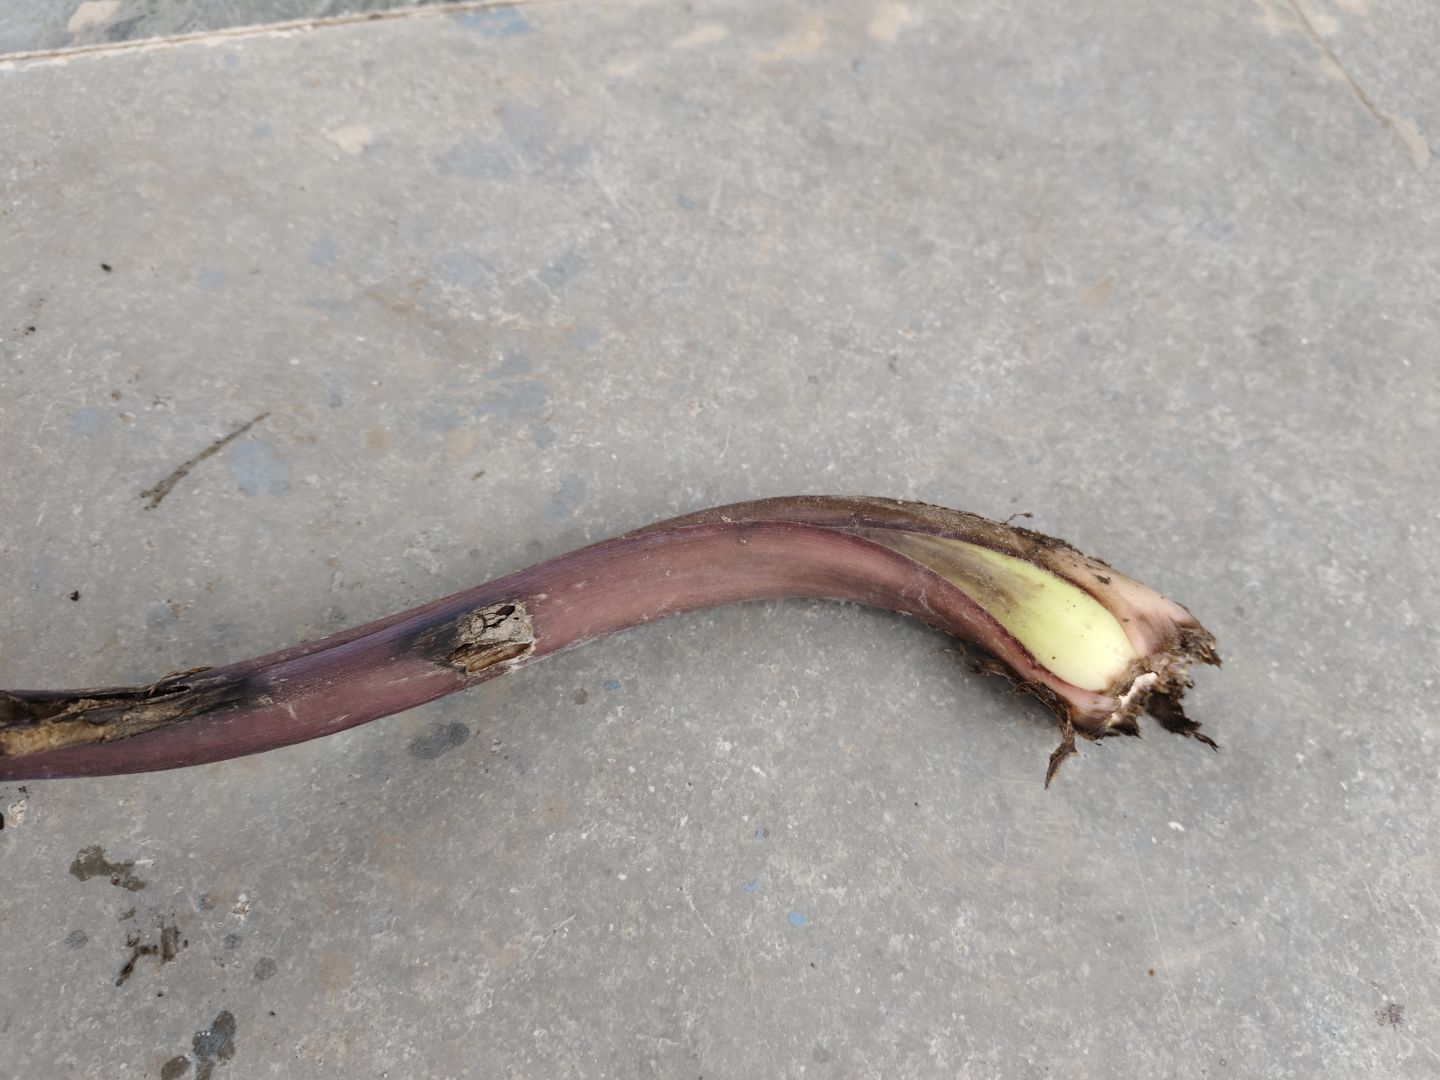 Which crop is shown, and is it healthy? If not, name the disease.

taro, root rot
